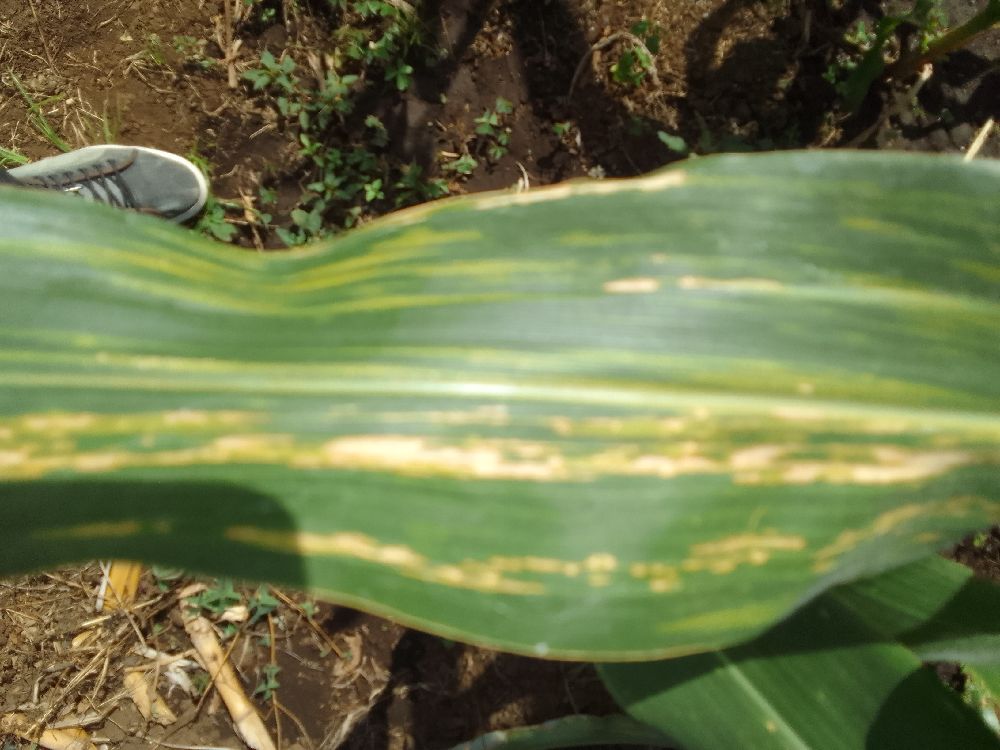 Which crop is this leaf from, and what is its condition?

maize, maize lethal necrosis
